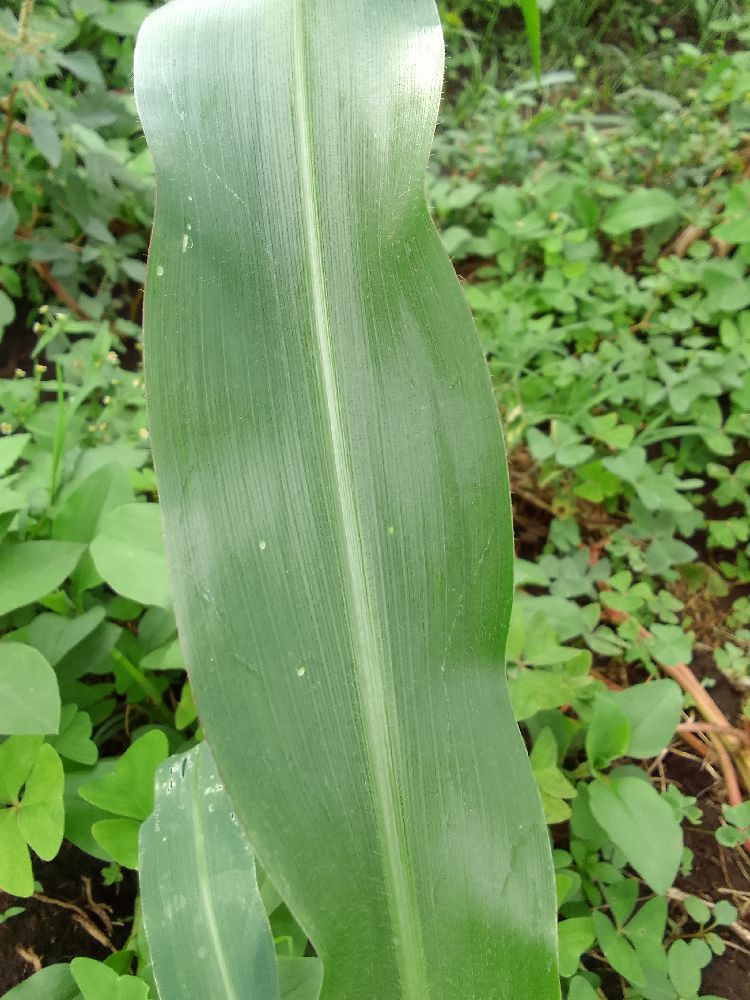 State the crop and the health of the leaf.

maize, healthy
